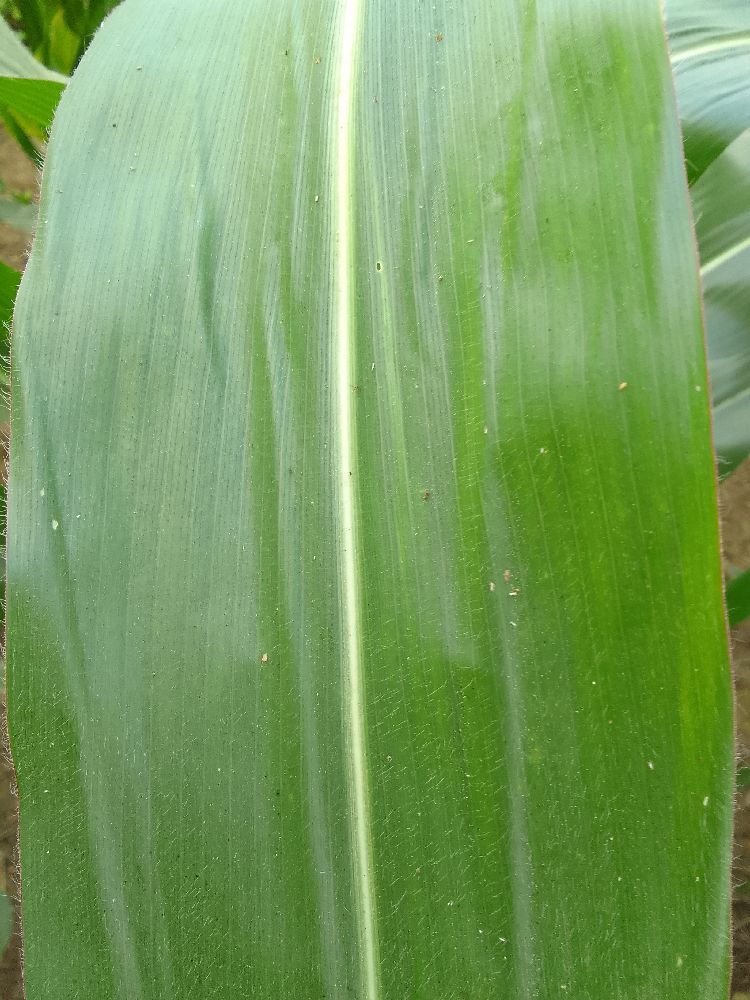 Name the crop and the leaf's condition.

maize, healthy
